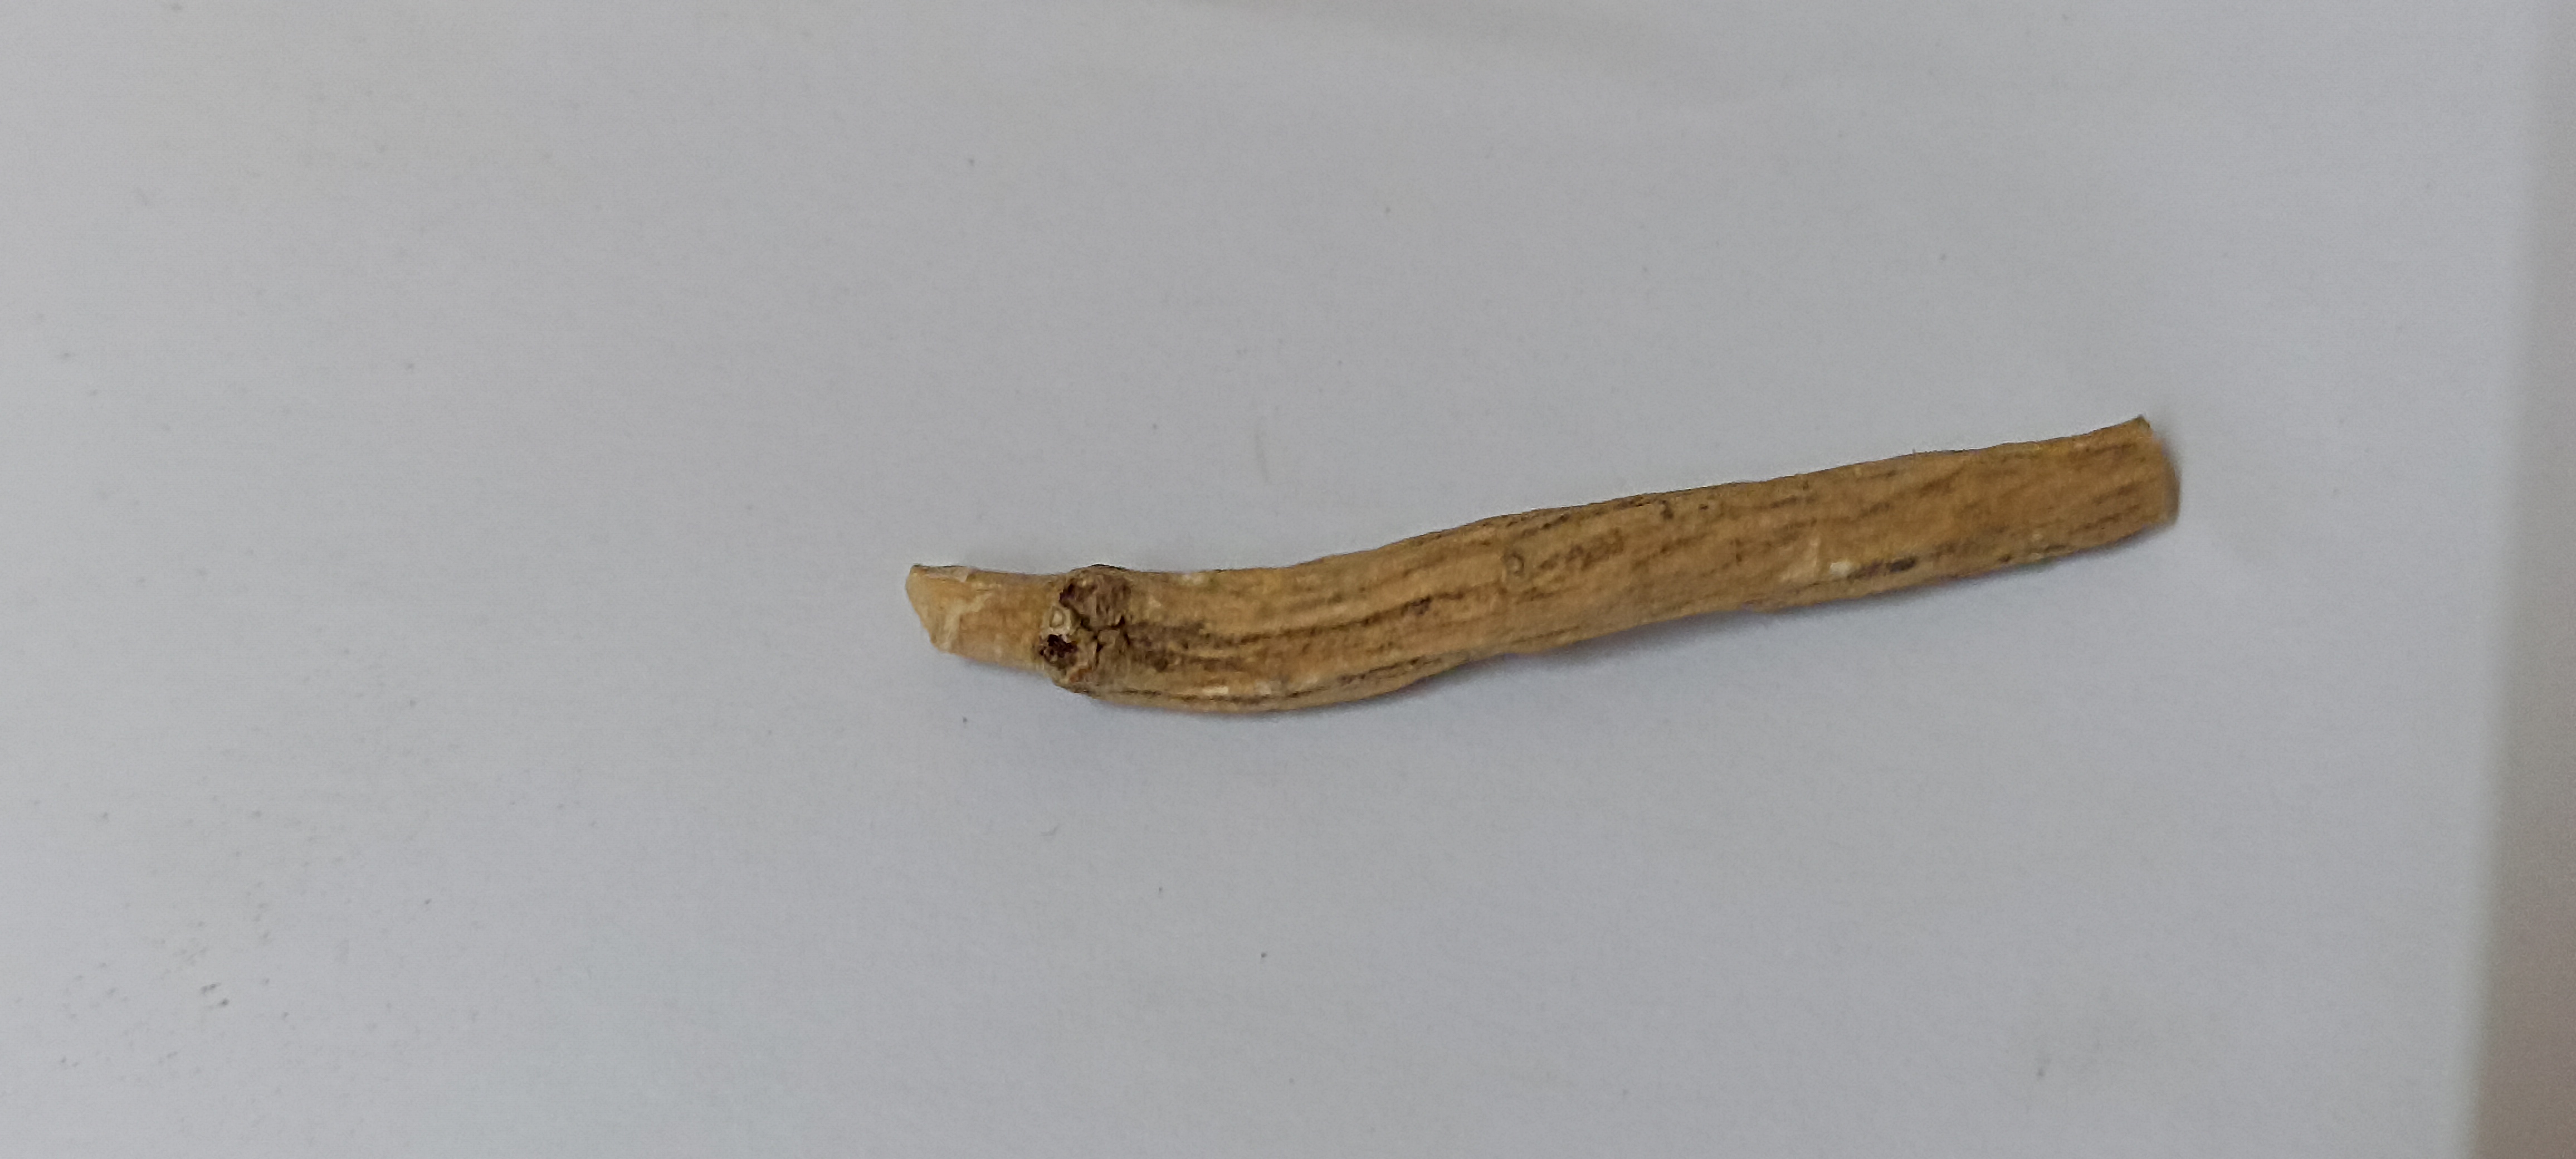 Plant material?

ashwagandha
